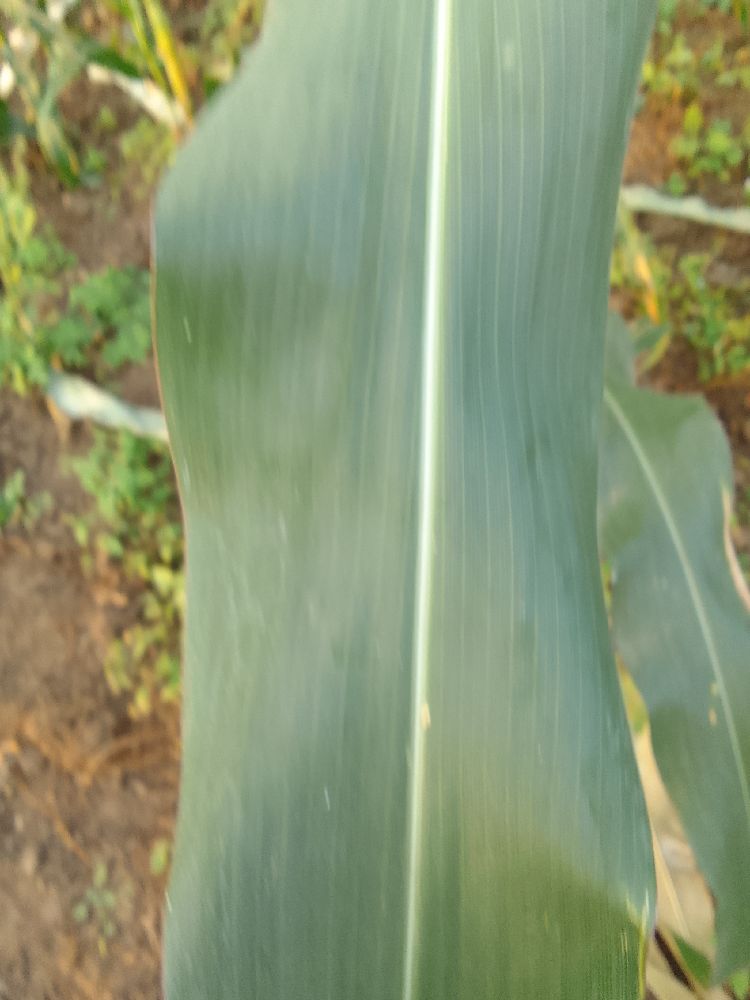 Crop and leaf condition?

maize, healthy
